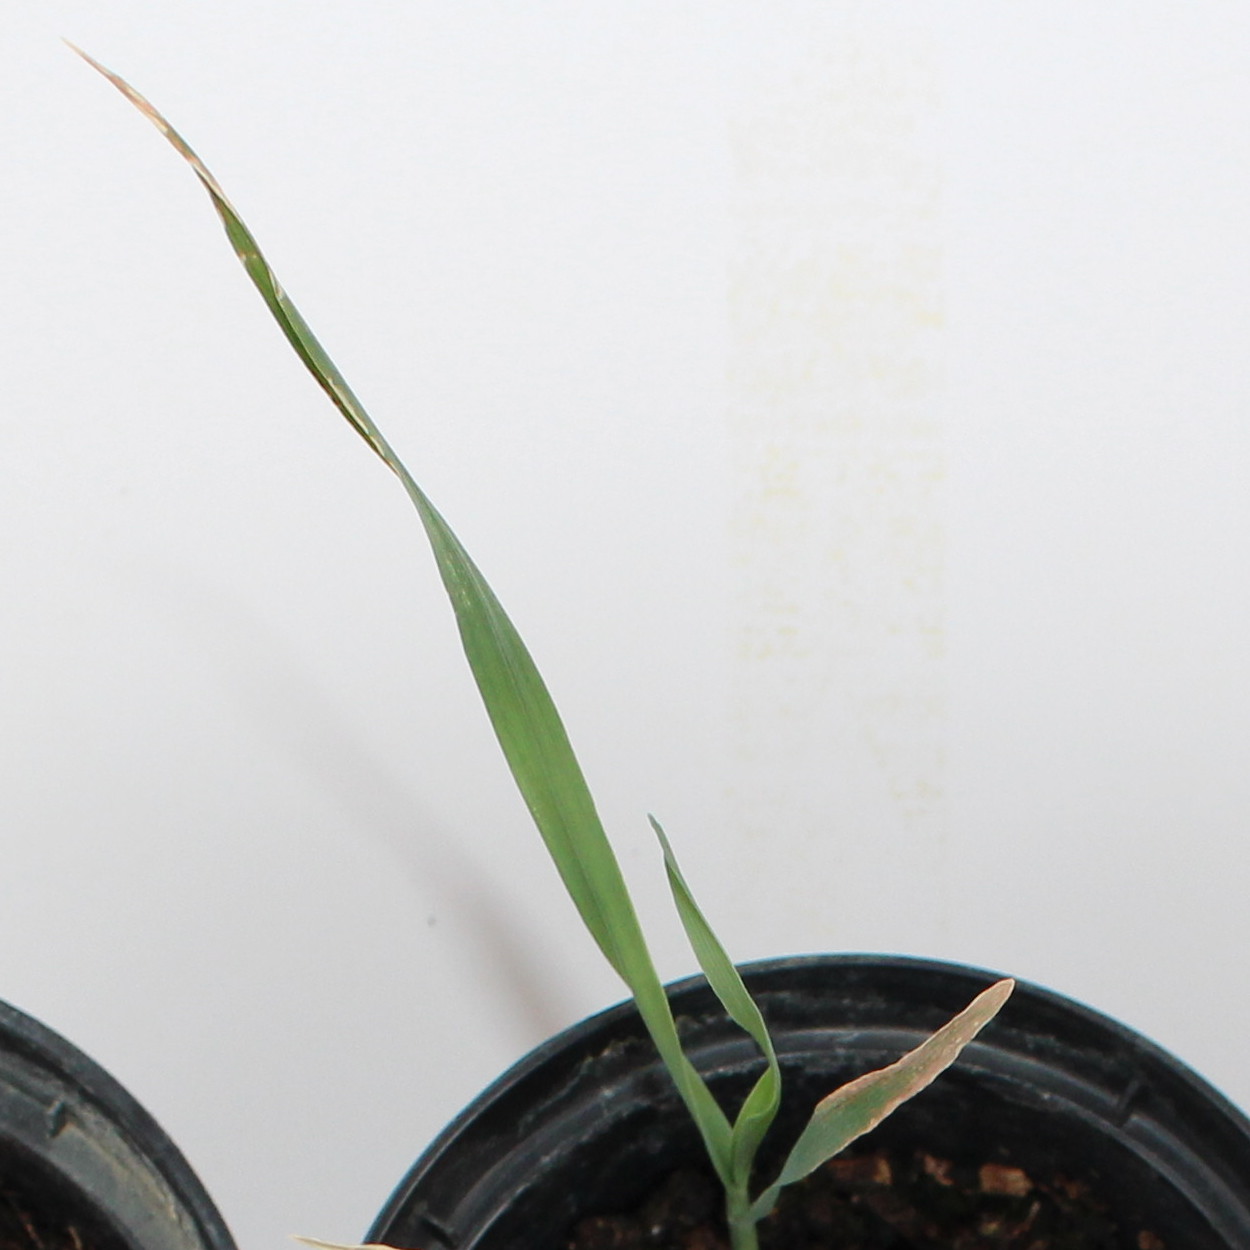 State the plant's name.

Avena sterilis
